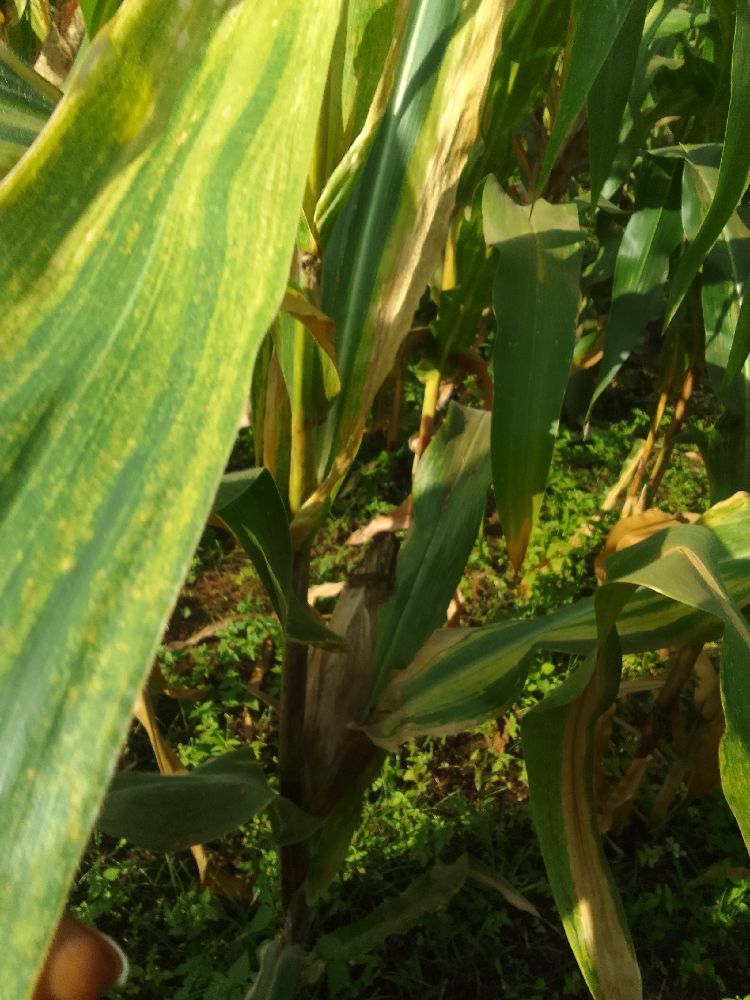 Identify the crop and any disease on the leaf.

maize, maize lethal necrosis
